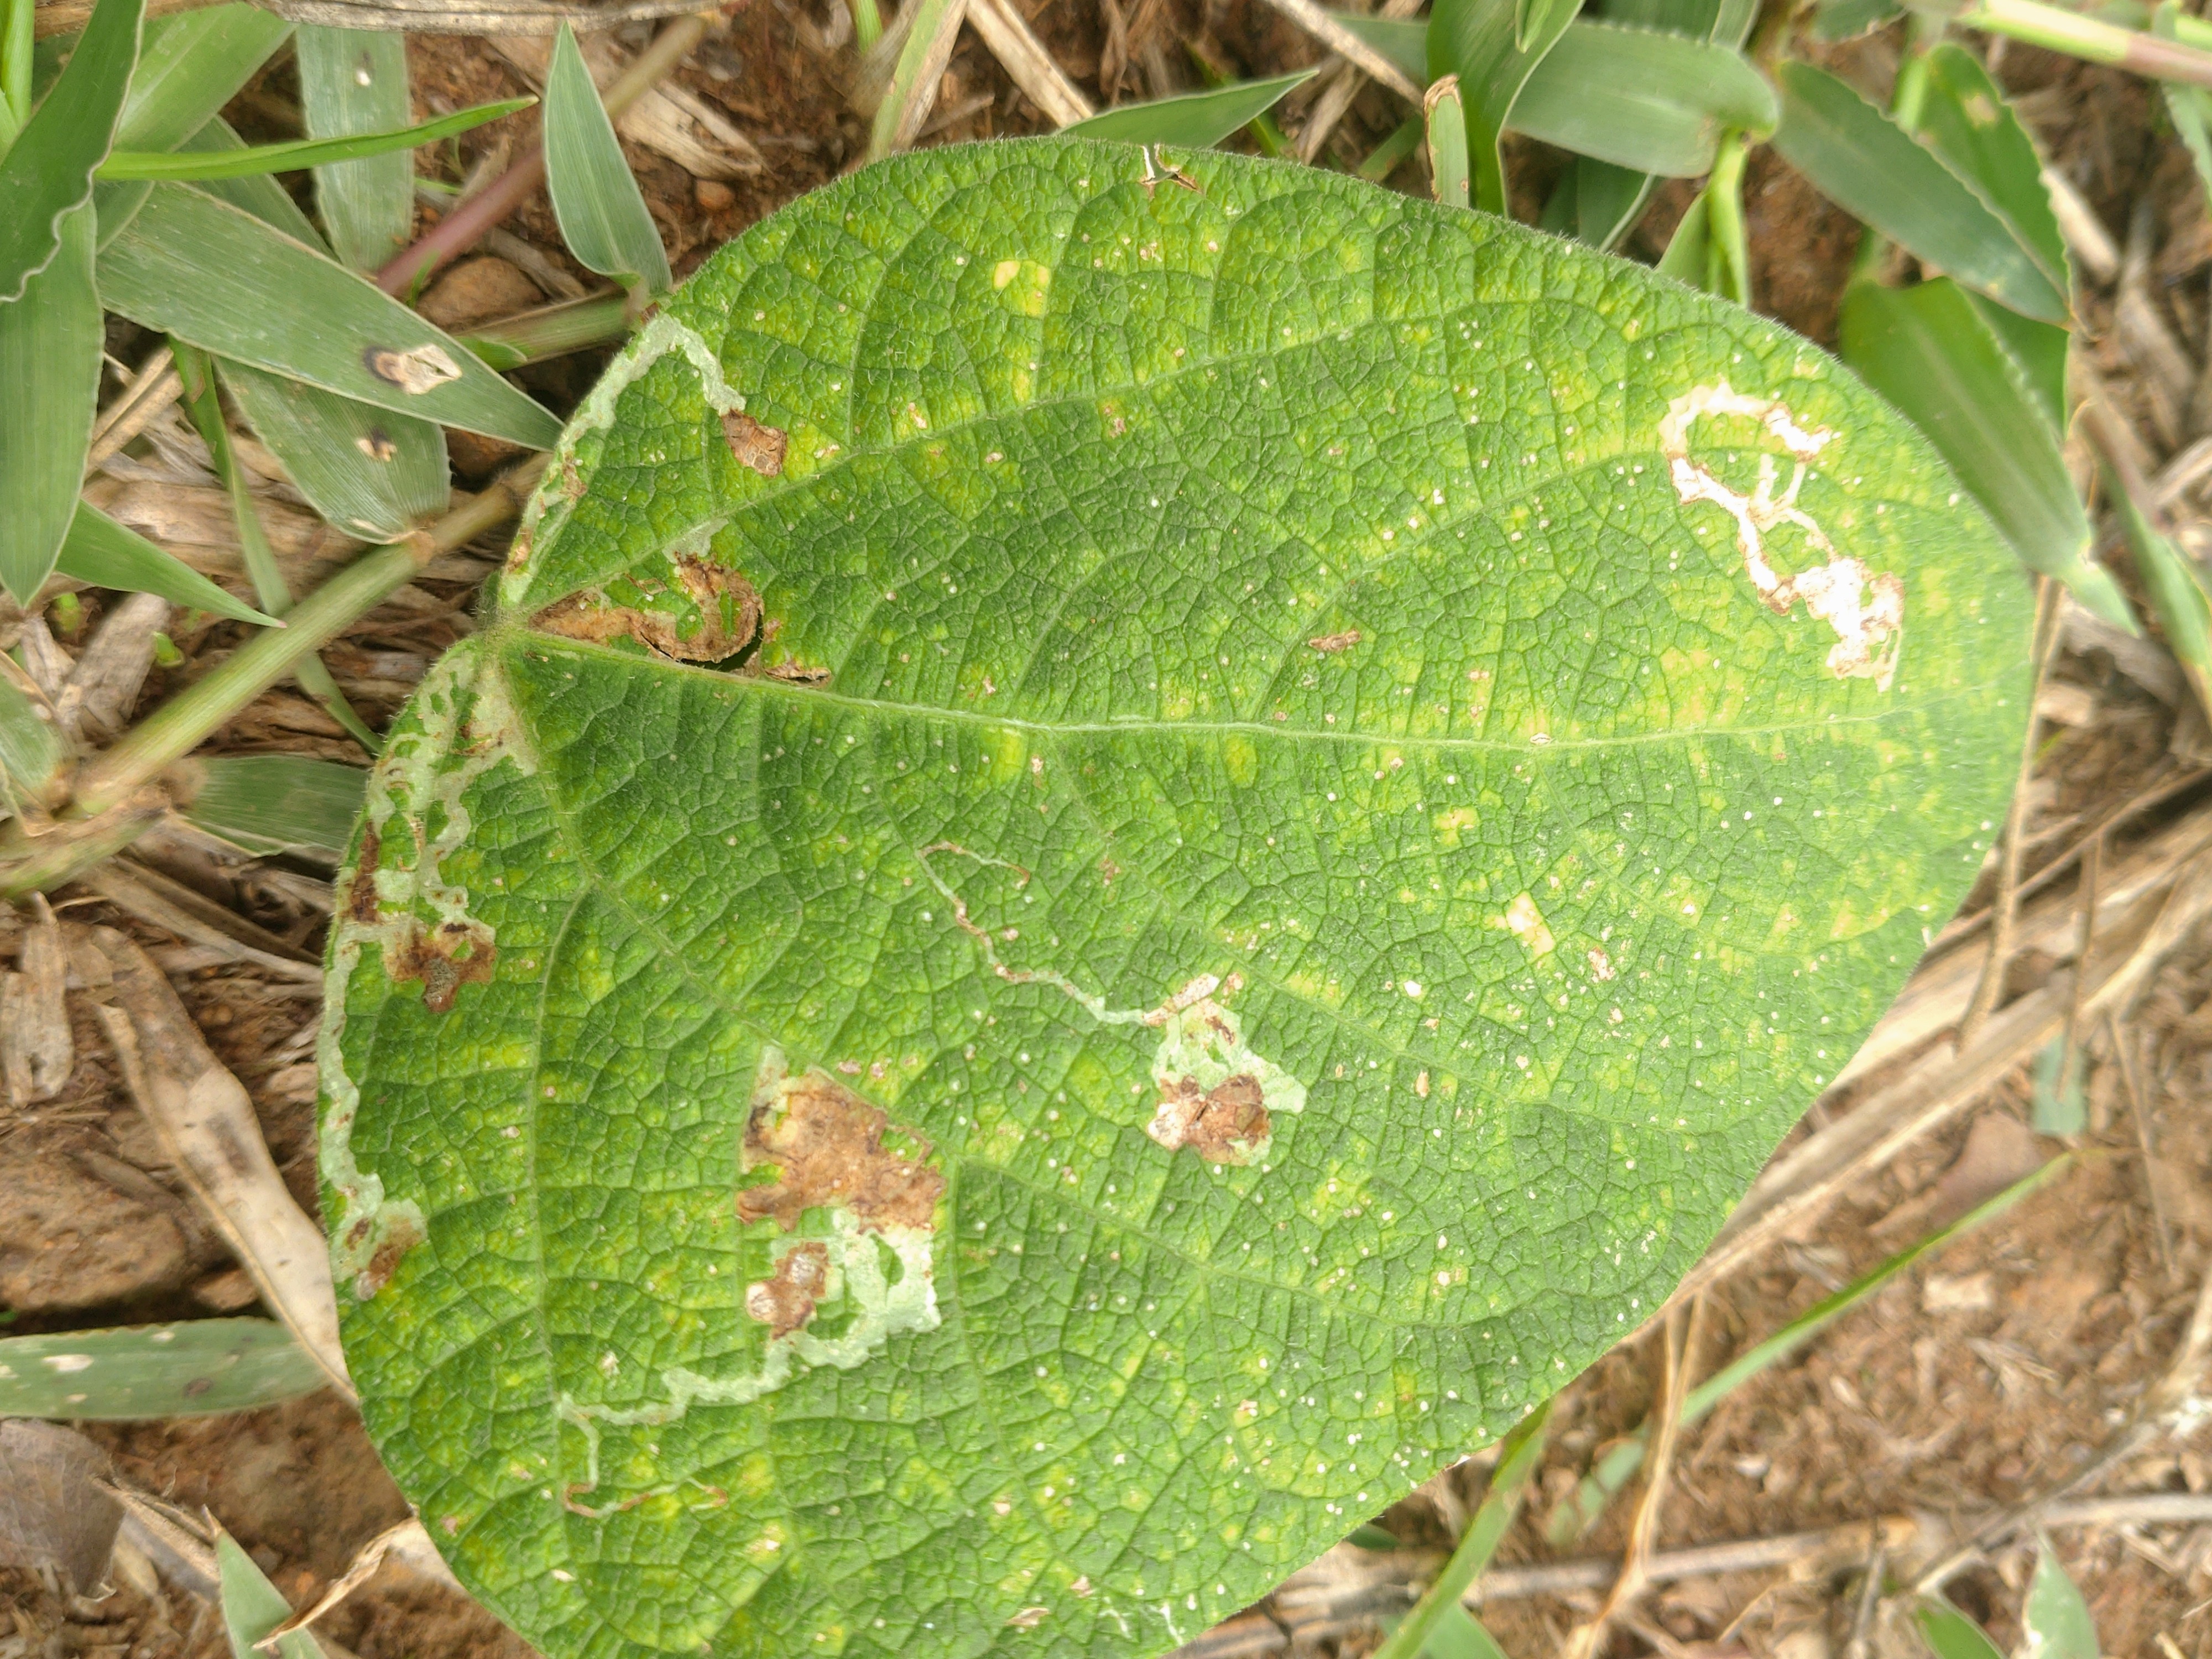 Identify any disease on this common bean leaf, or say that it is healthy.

rust
